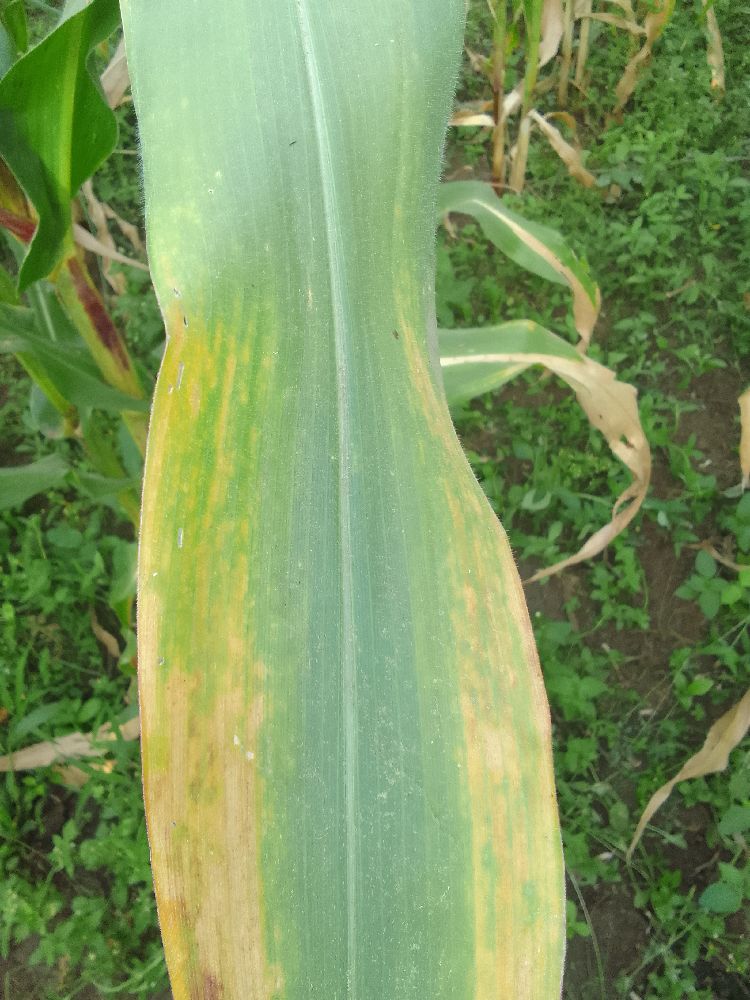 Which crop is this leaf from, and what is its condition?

maize, maize lethal necrosis
